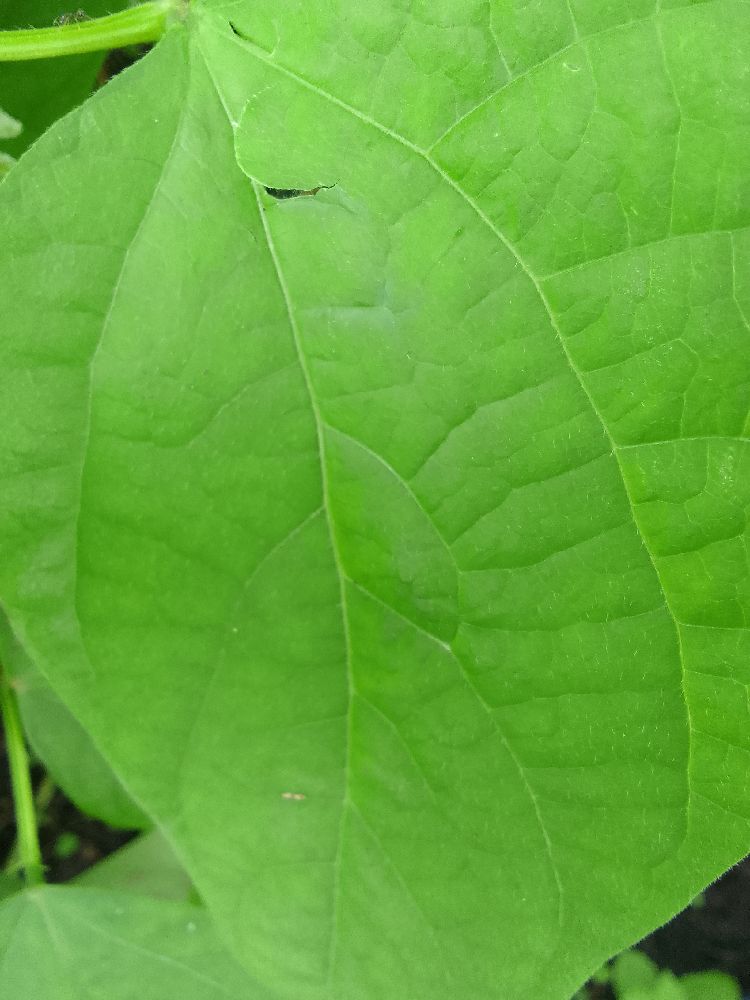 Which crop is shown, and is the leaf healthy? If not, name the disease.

common bean, healthy
